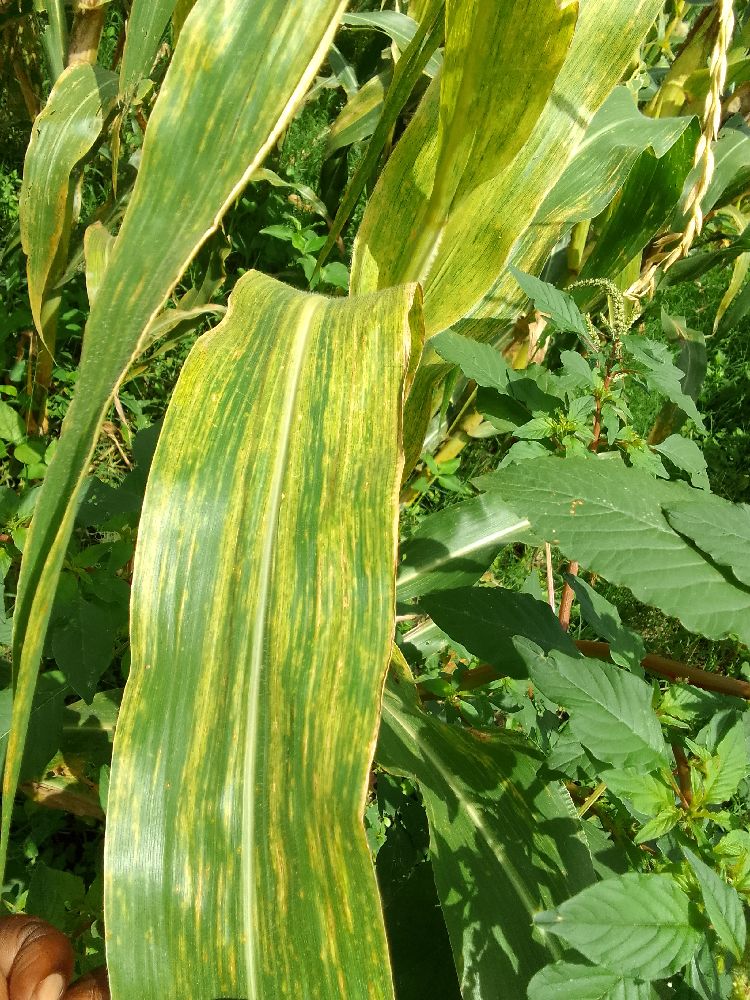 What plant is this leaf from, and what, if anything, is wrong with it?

maize, maize lethal necrosis
